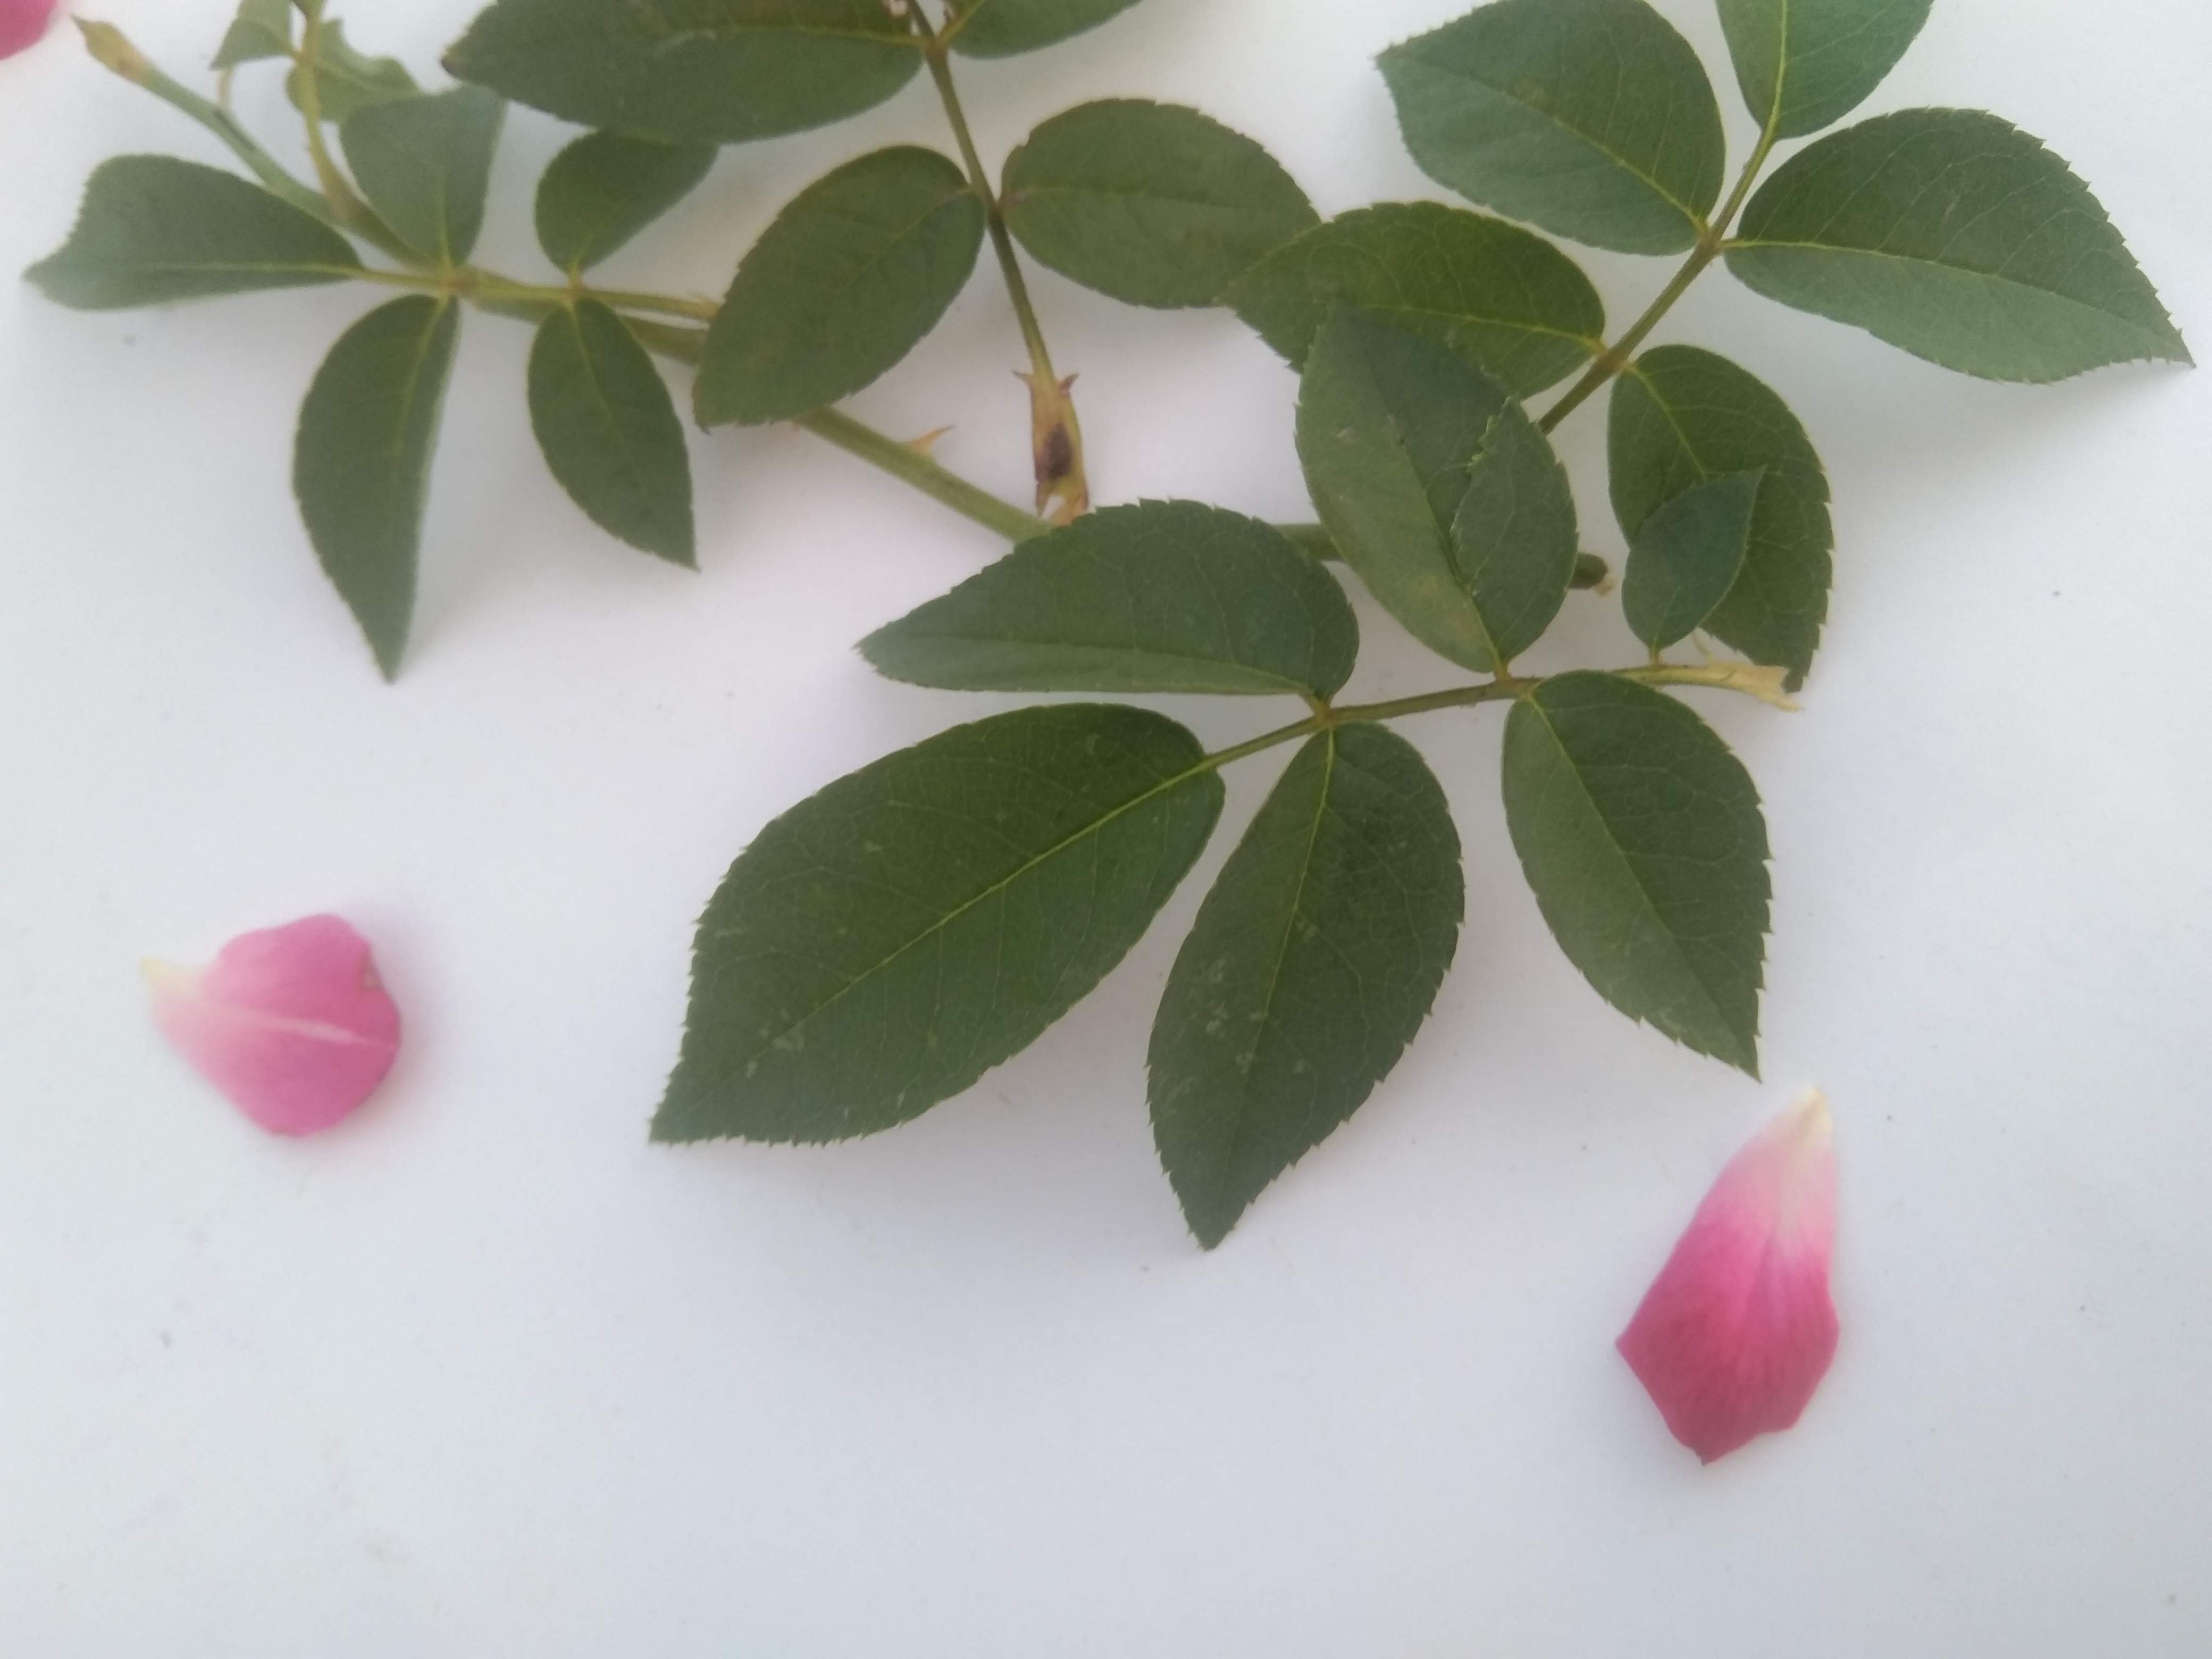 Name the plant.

rose
